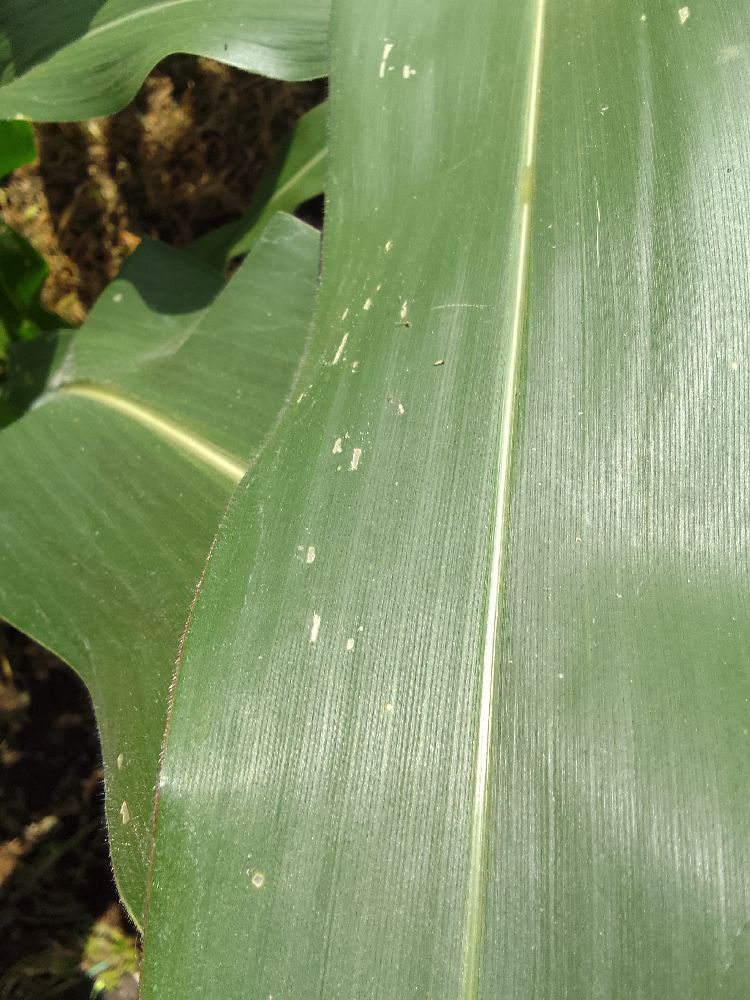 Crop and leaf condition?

maize, healthy
